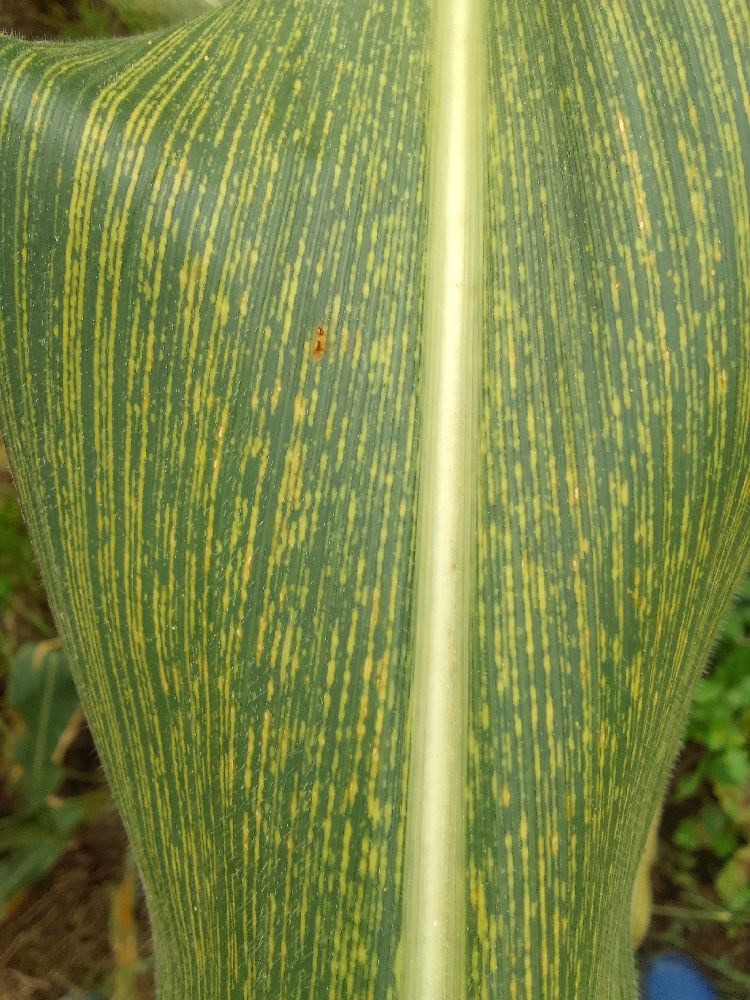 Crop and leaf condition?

maize, maize streak virus
